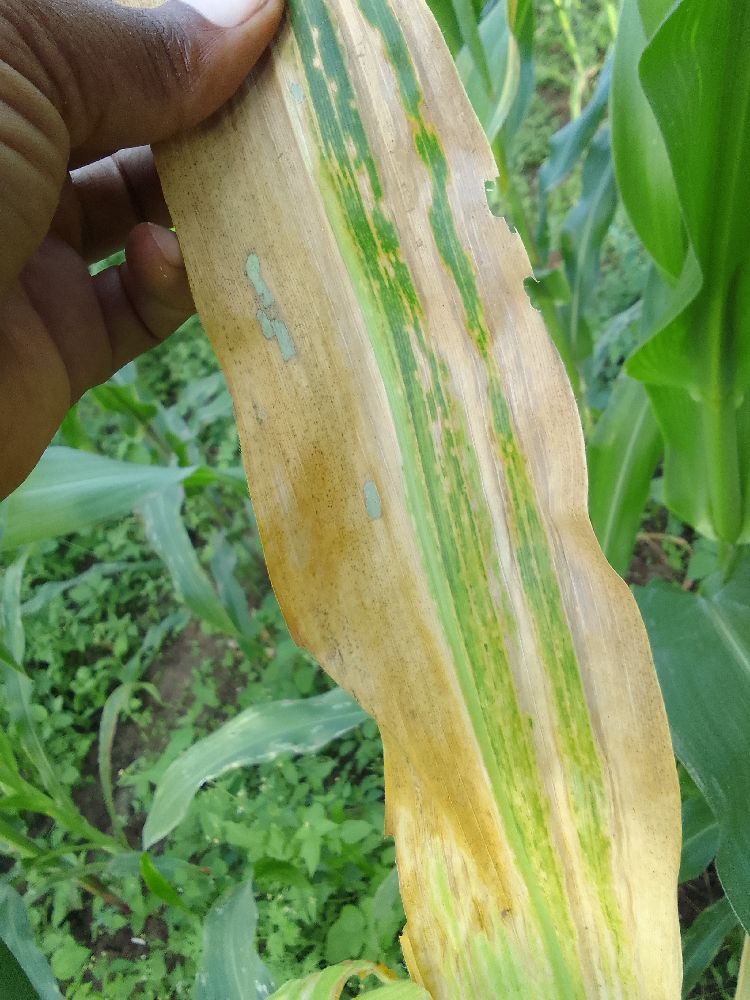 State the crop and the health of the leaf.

maize, maize lethal necrosis
